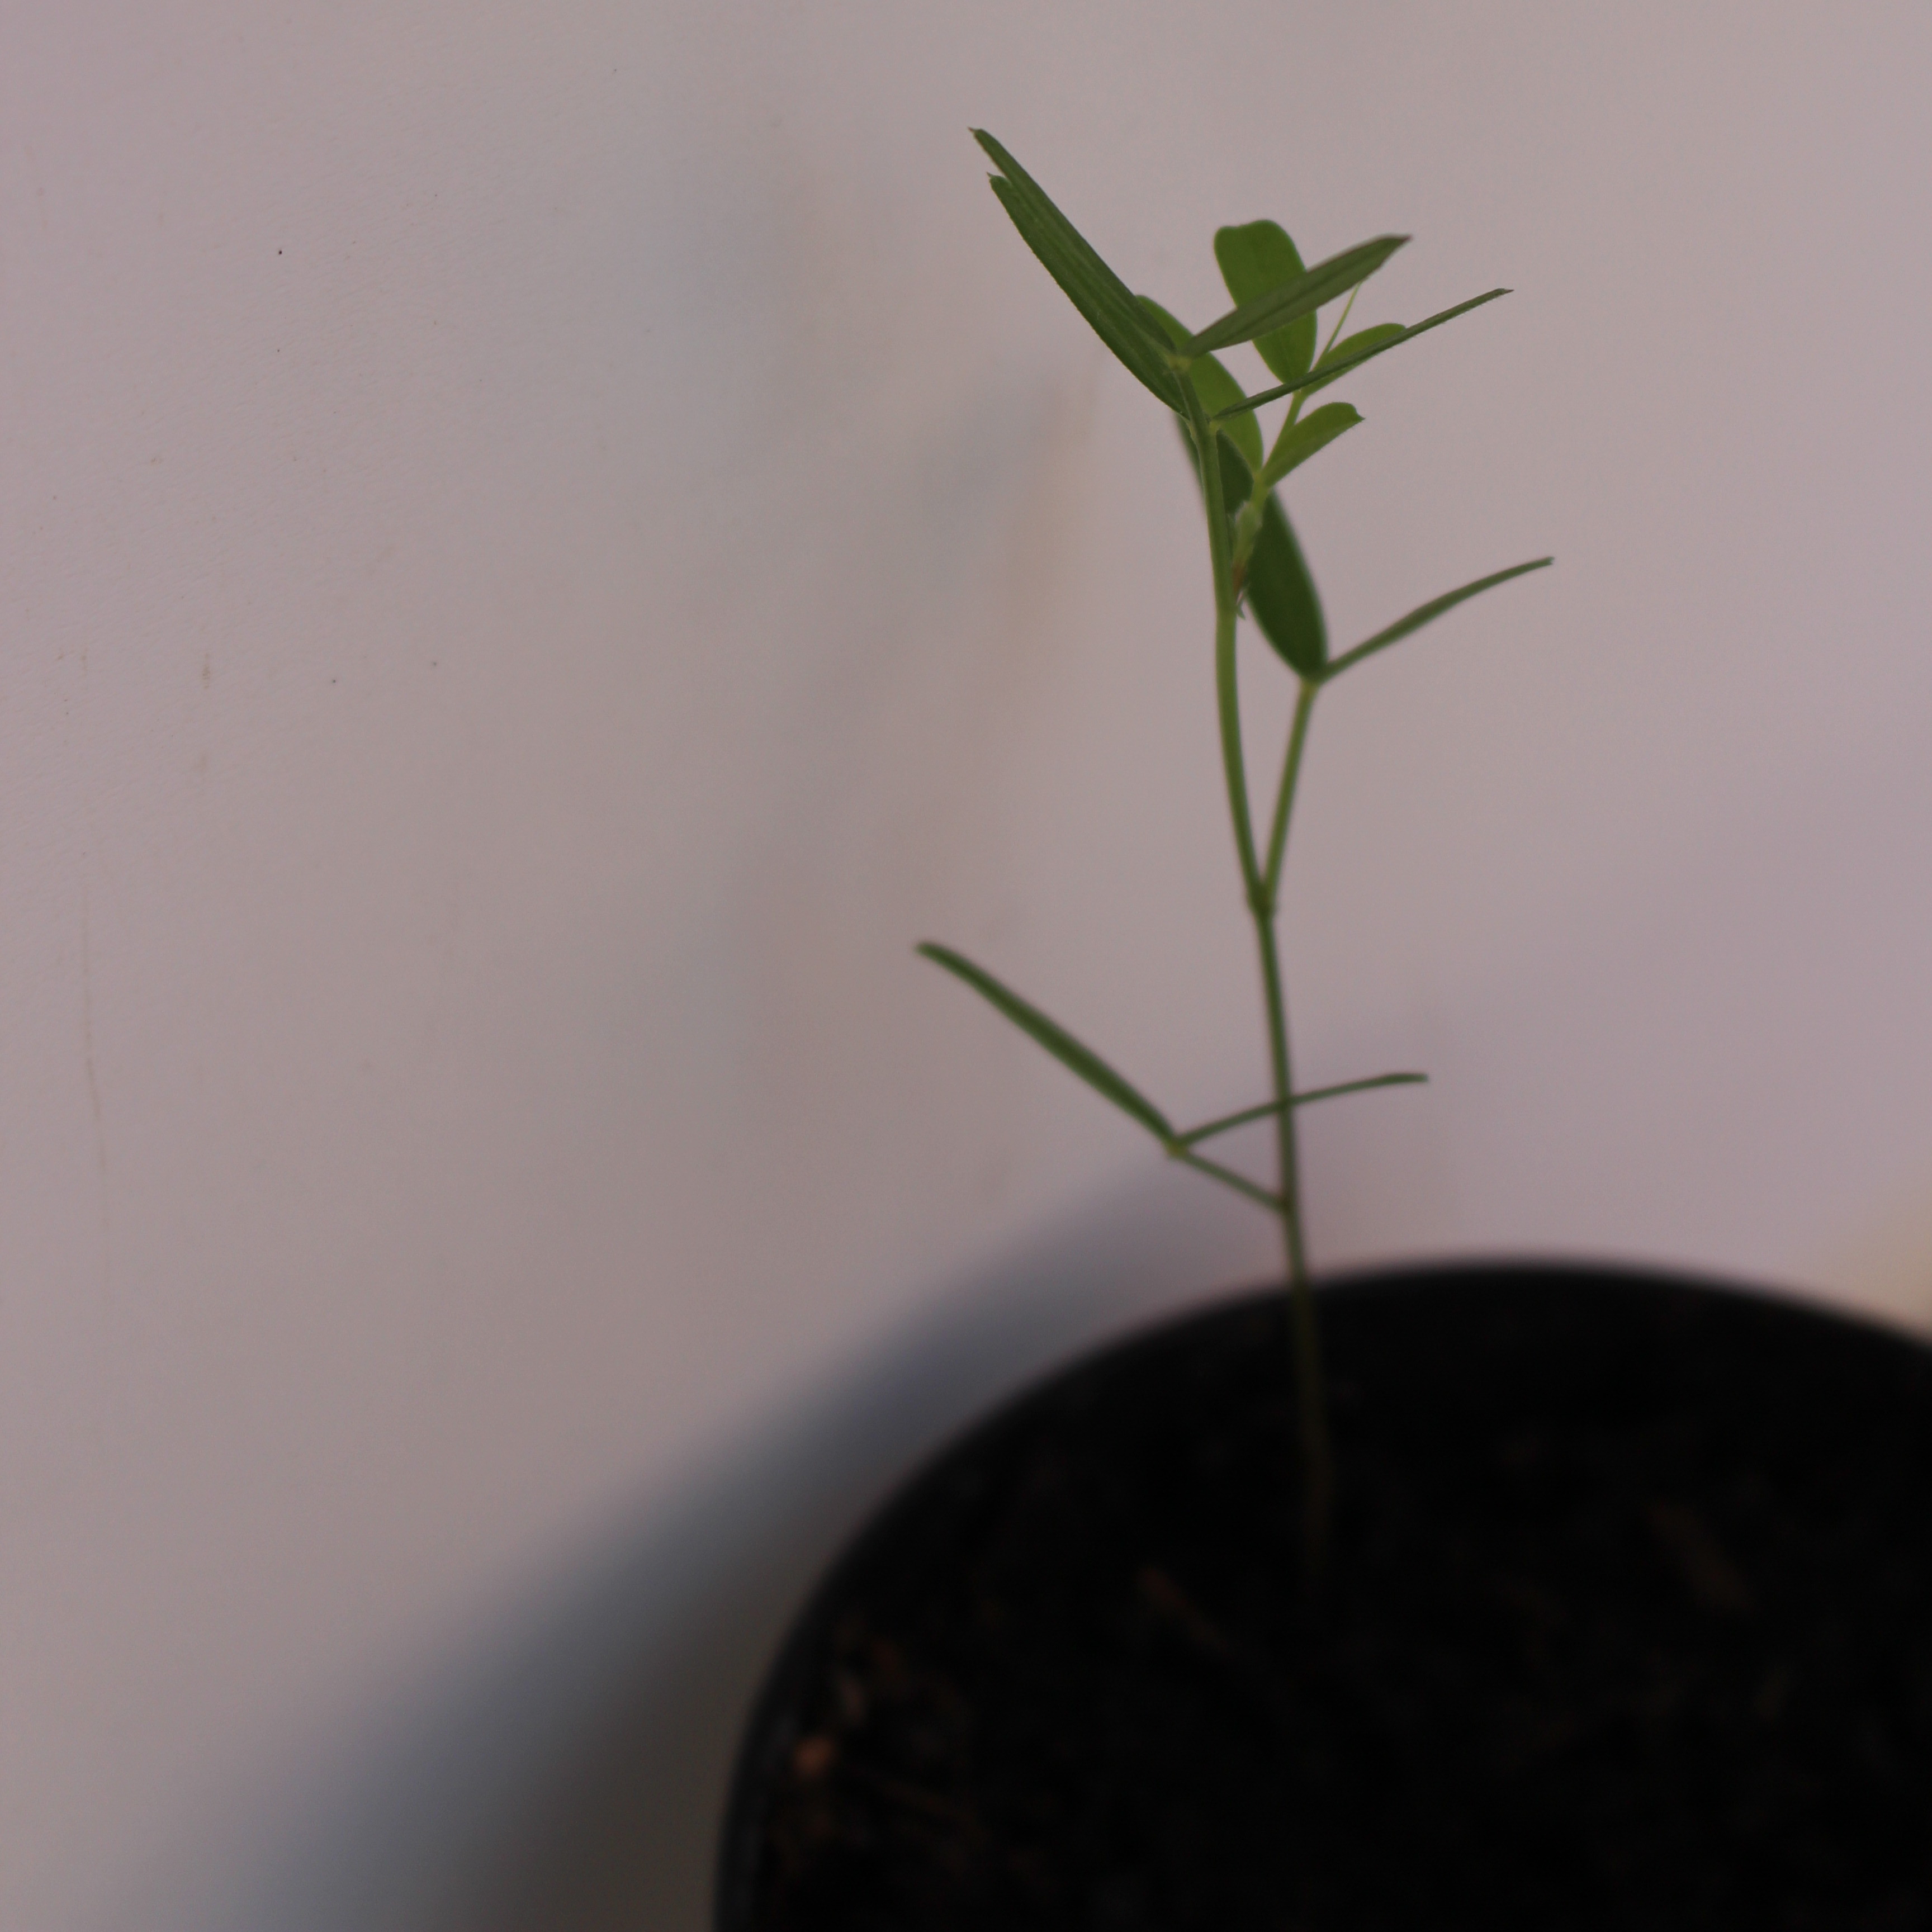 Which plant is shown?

Vicia sativa
